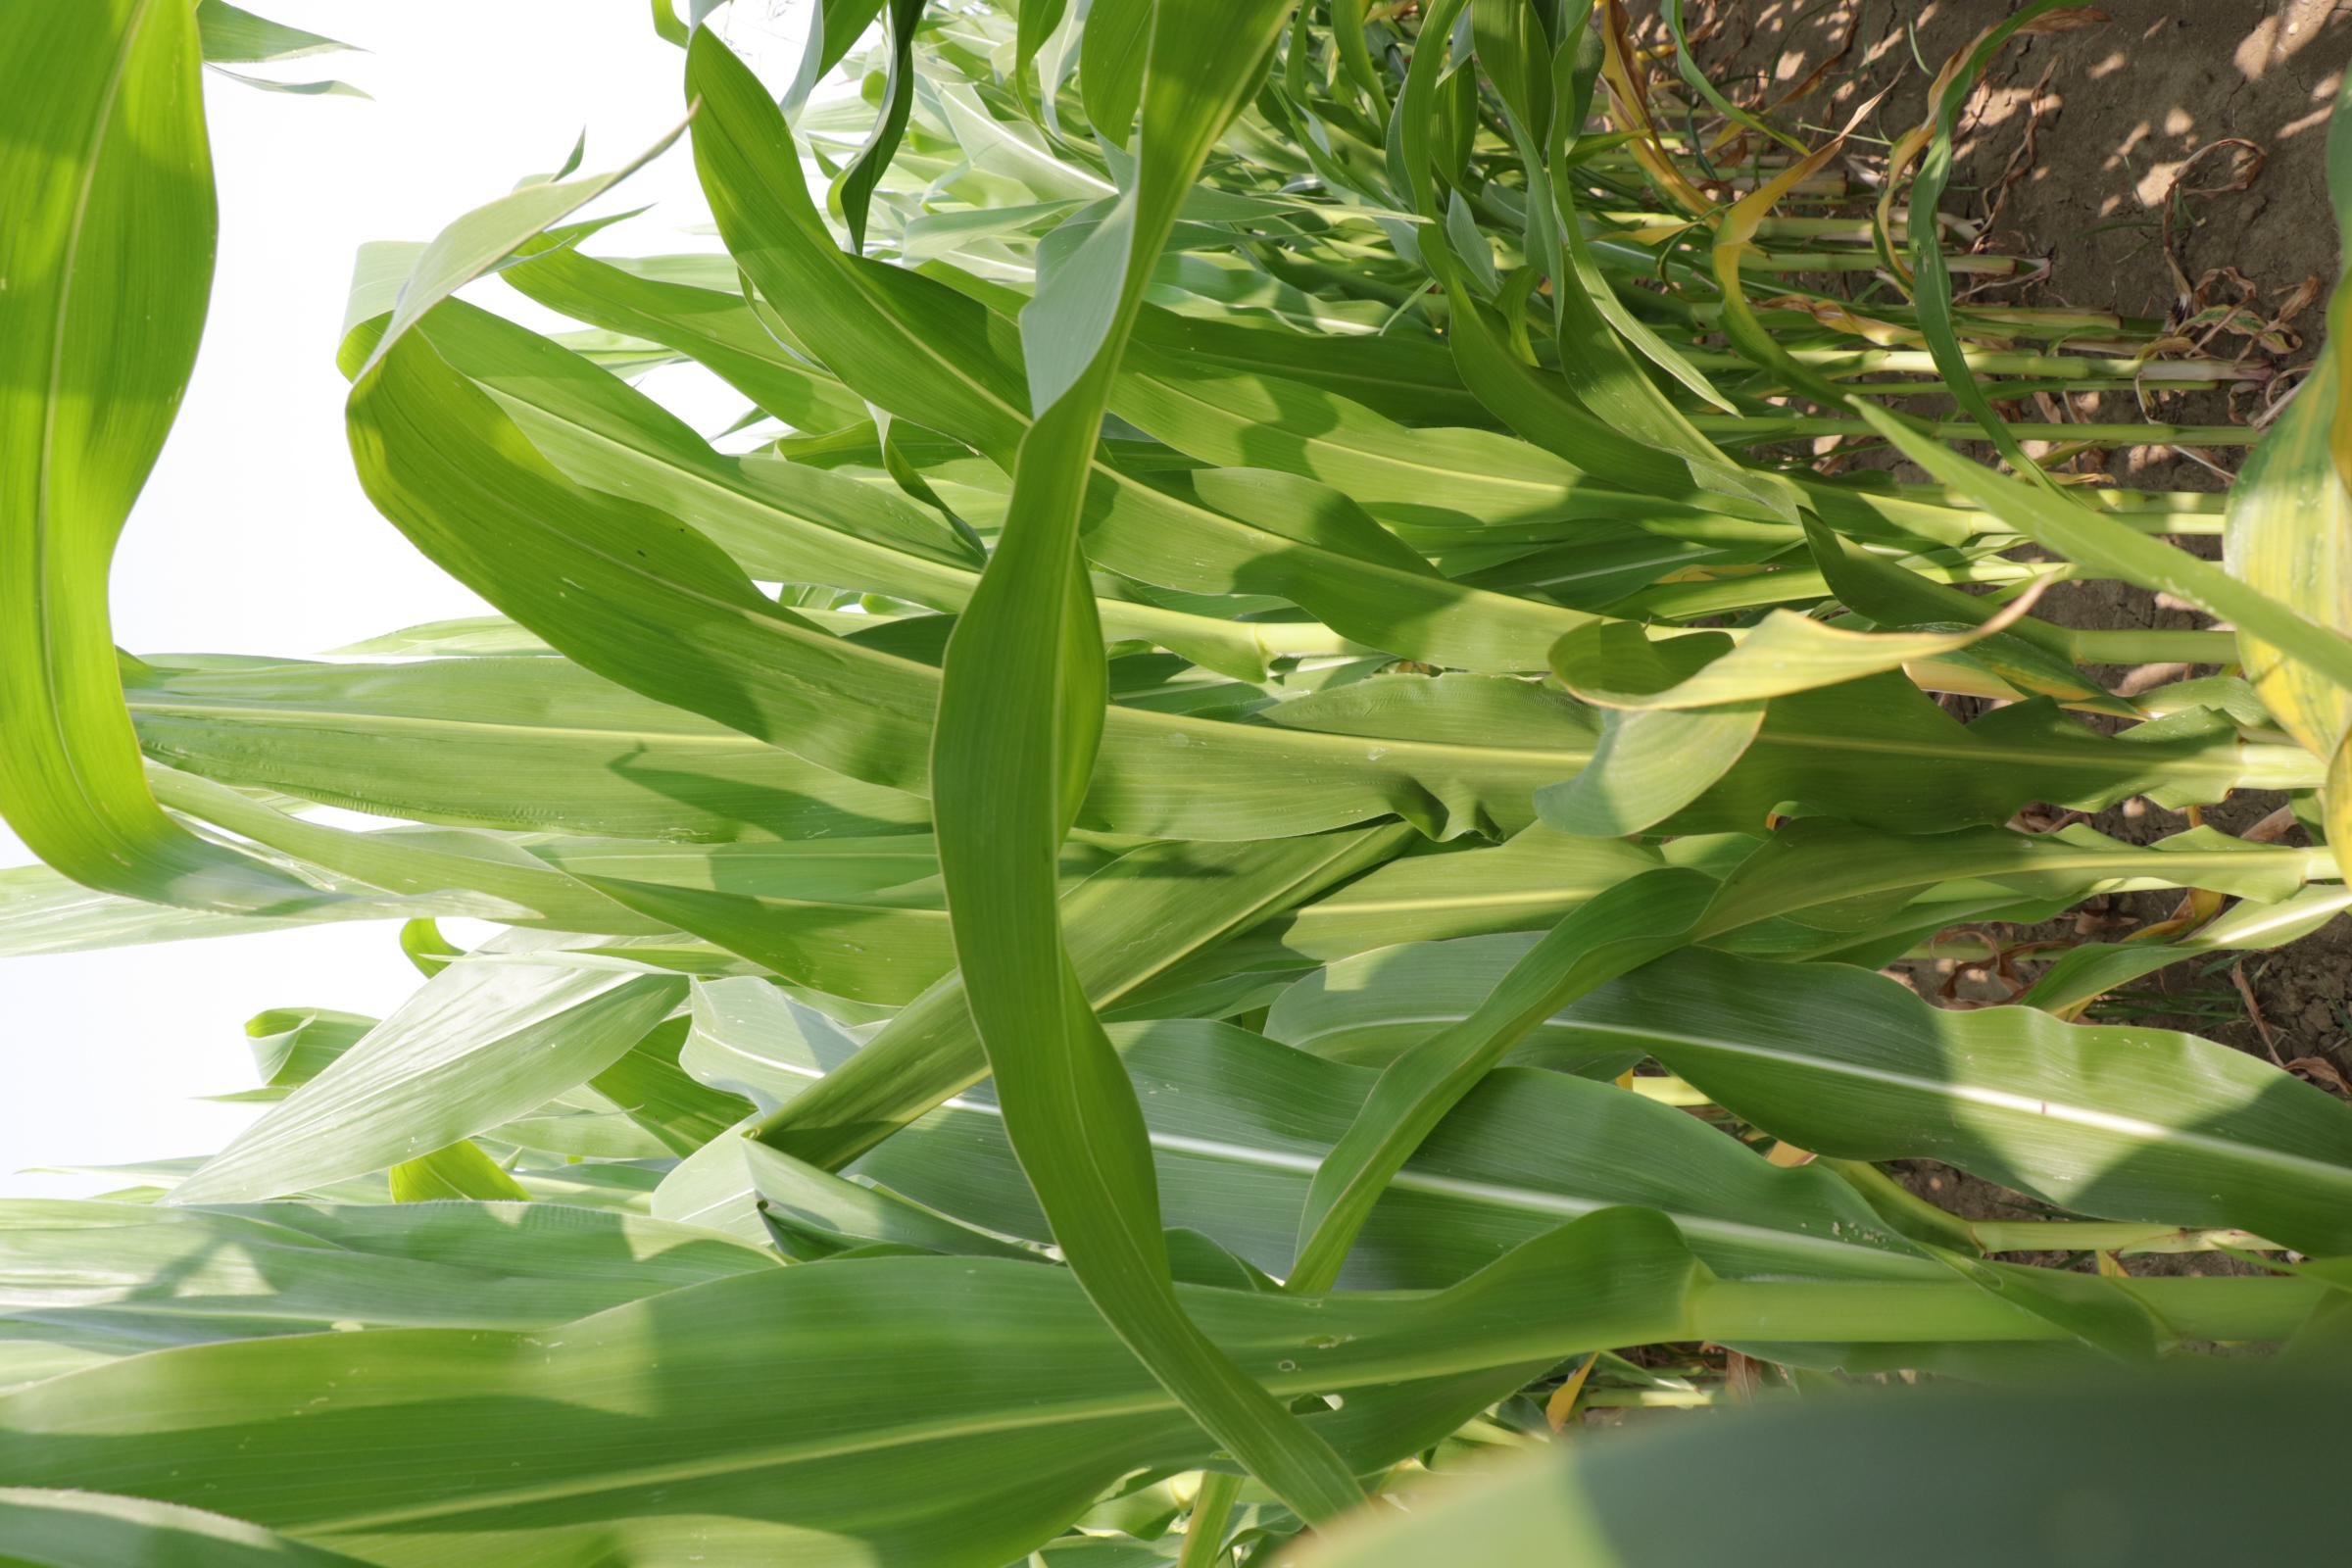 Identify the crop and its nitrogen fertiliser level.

maize, full nitrogen fertilisation
